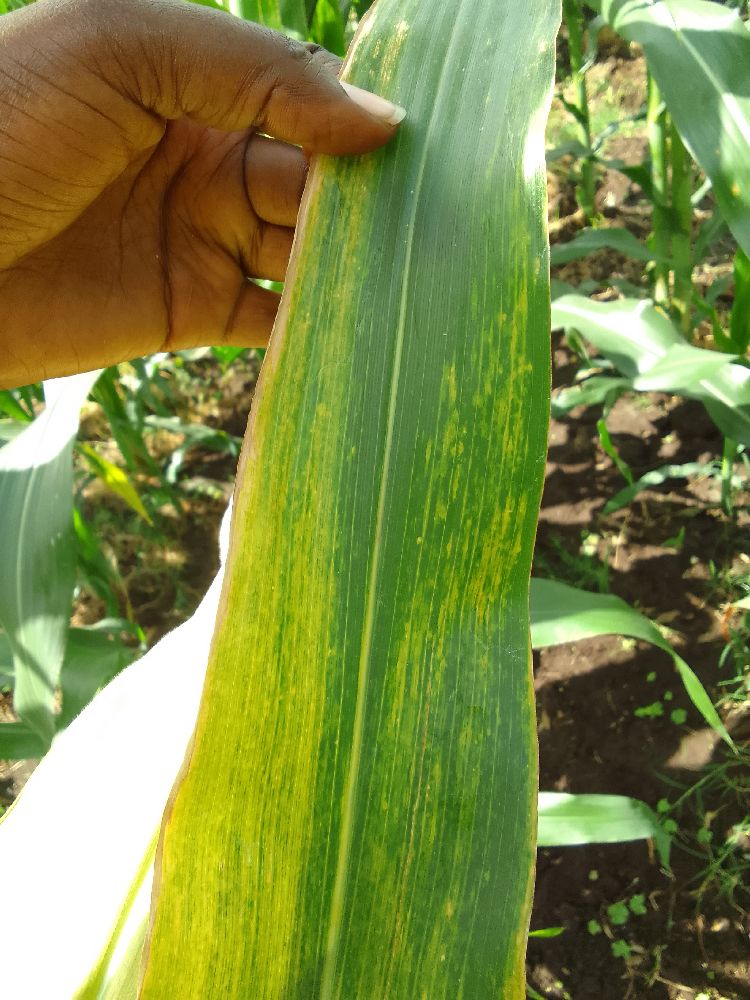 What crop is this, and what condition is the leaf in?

maize, maize lethal necrosis
